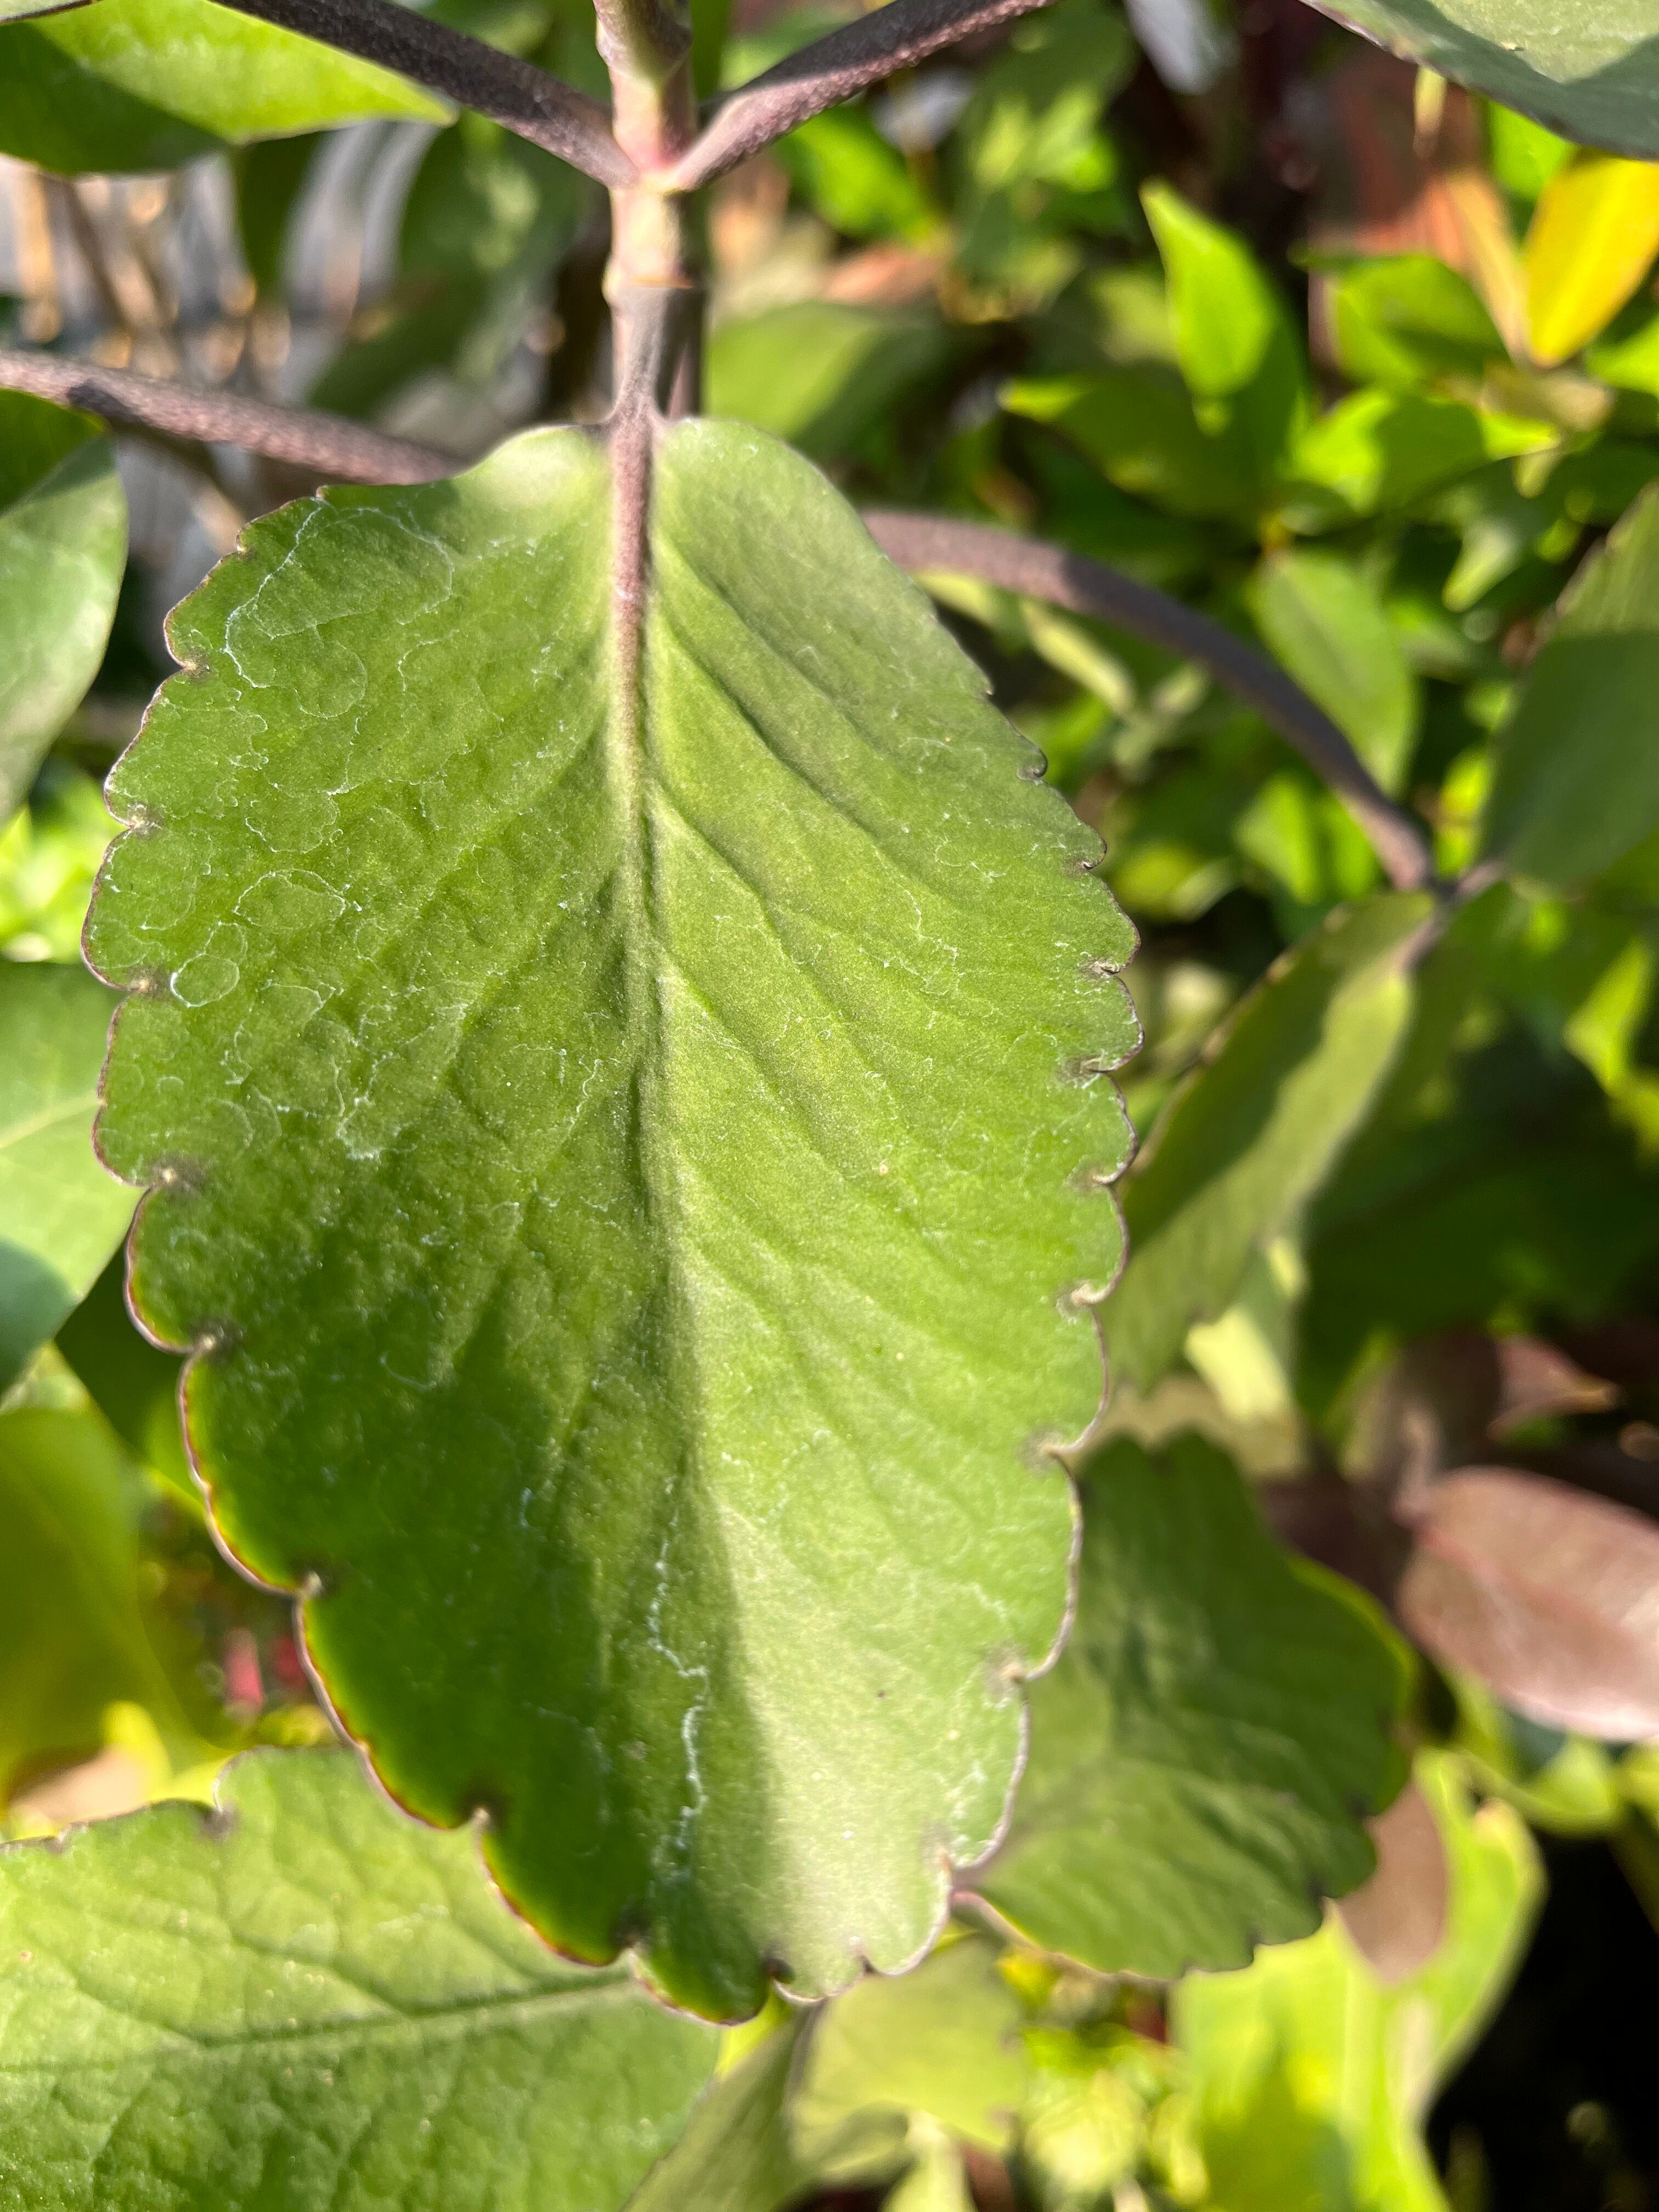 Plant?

pathorkuci
